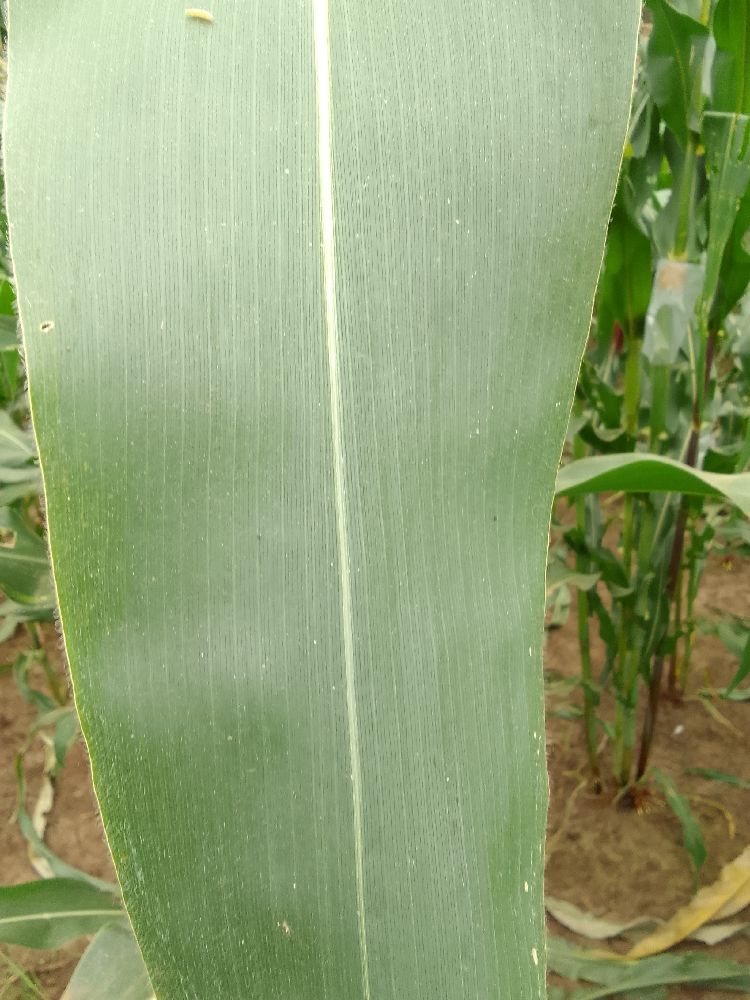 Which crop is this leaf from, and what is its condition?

maize, healthy
